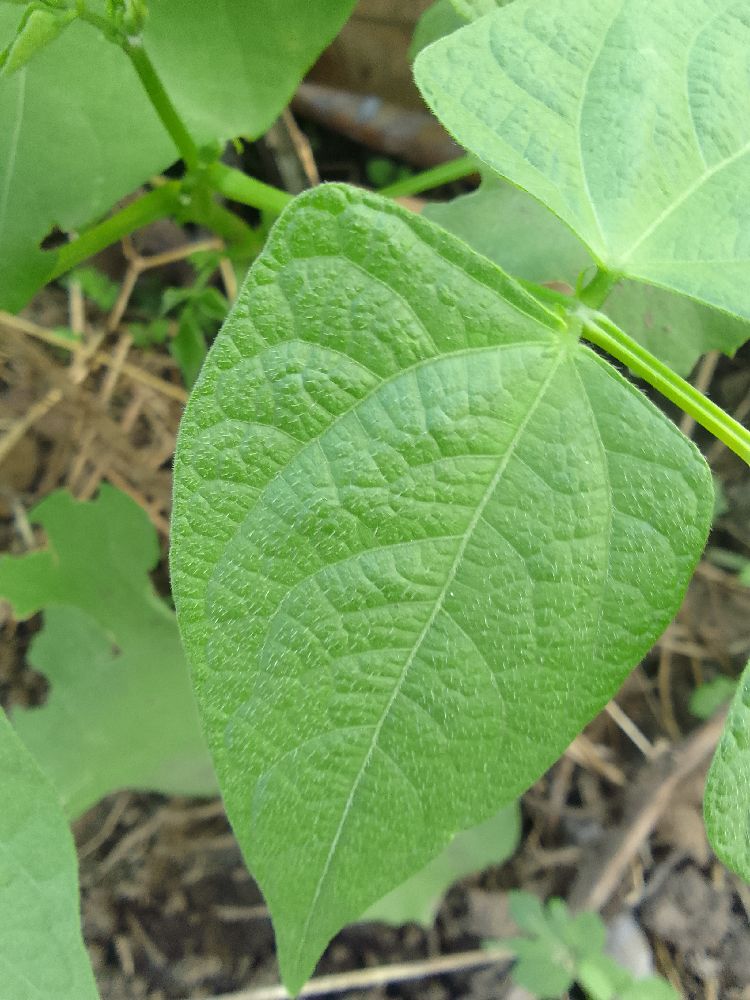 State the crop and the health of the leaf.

common bean, healthy
